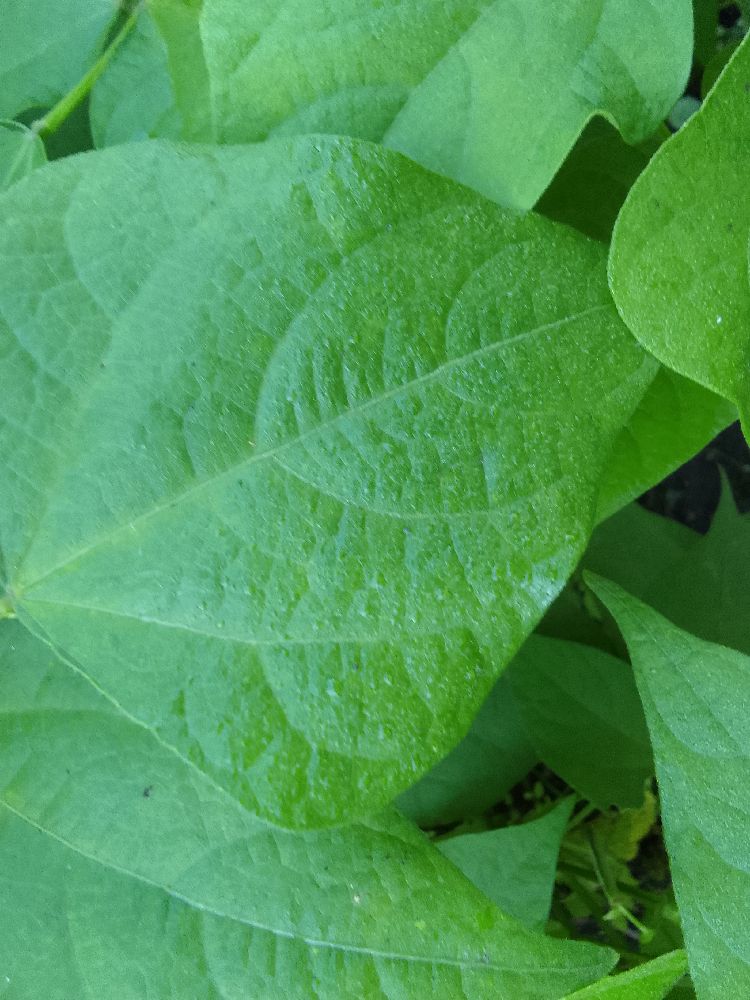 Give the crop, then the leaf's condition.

common bean, healthy
